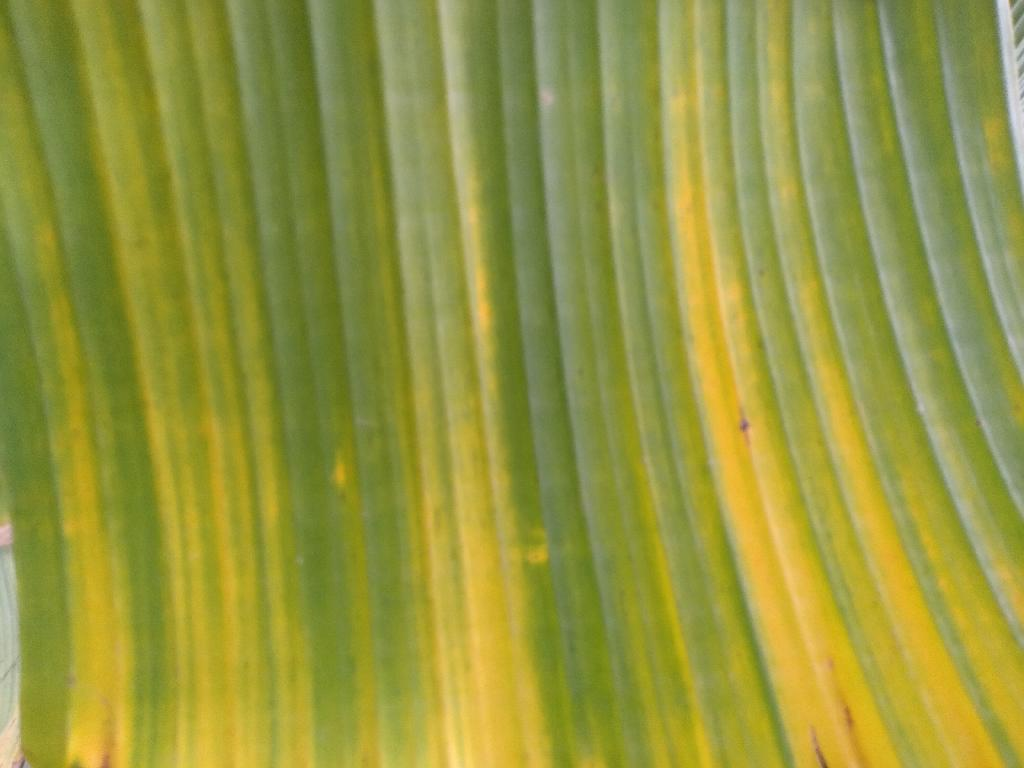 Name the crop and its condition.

banana, fusarium wilt race 1
